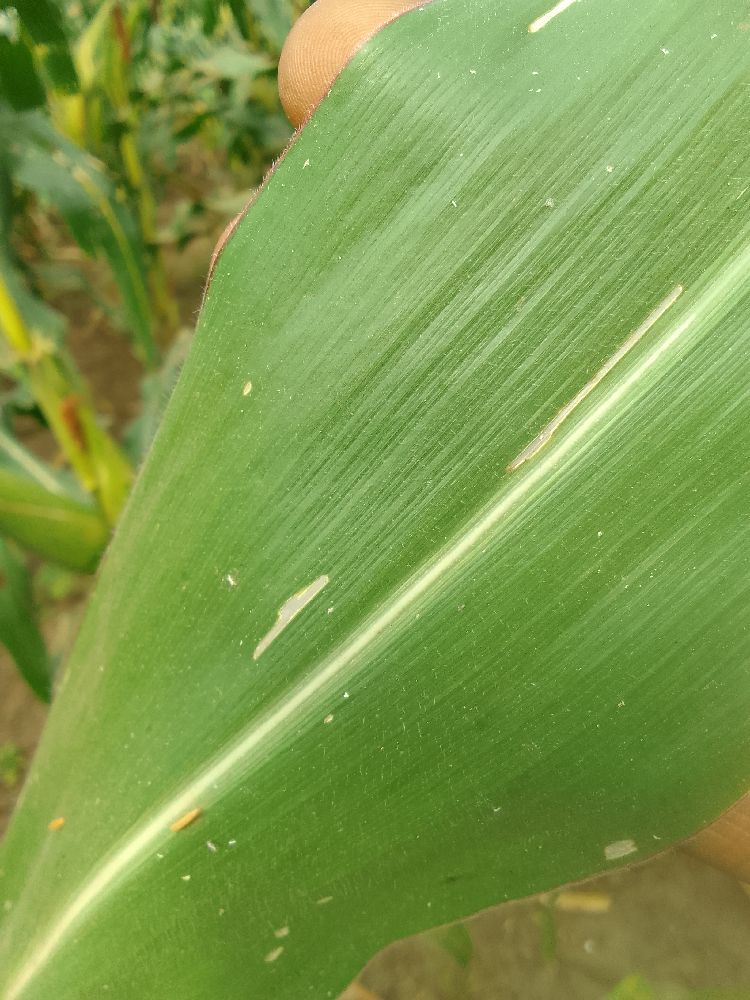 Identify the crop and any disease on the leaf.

maize, healthy
